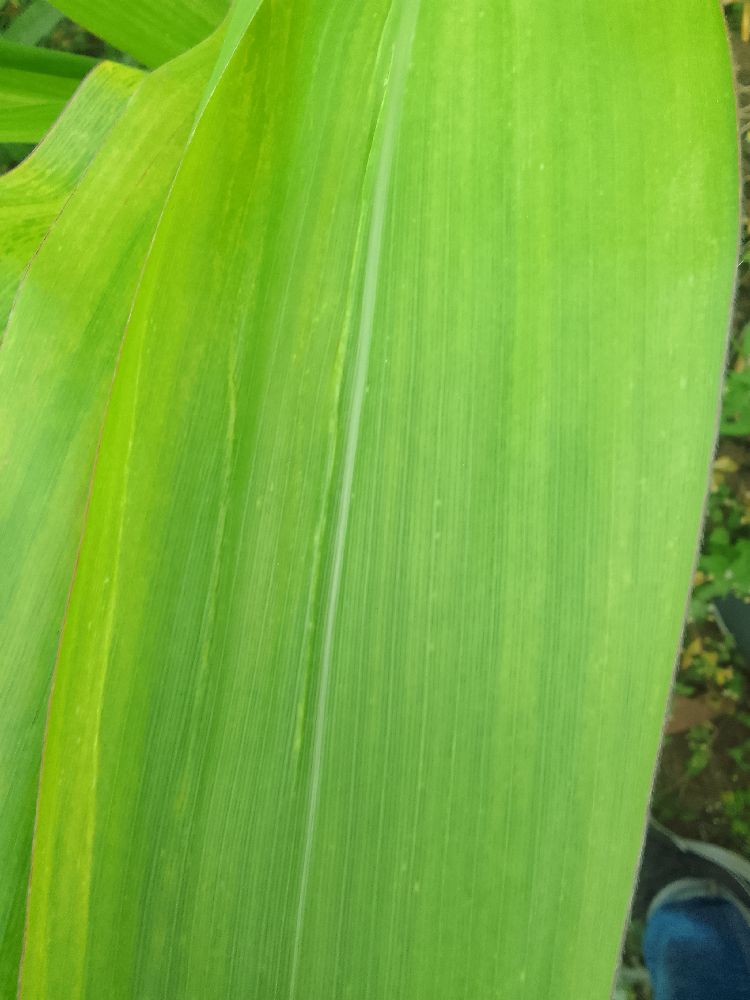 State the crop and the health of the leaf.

maize, maize lethal necrosis
